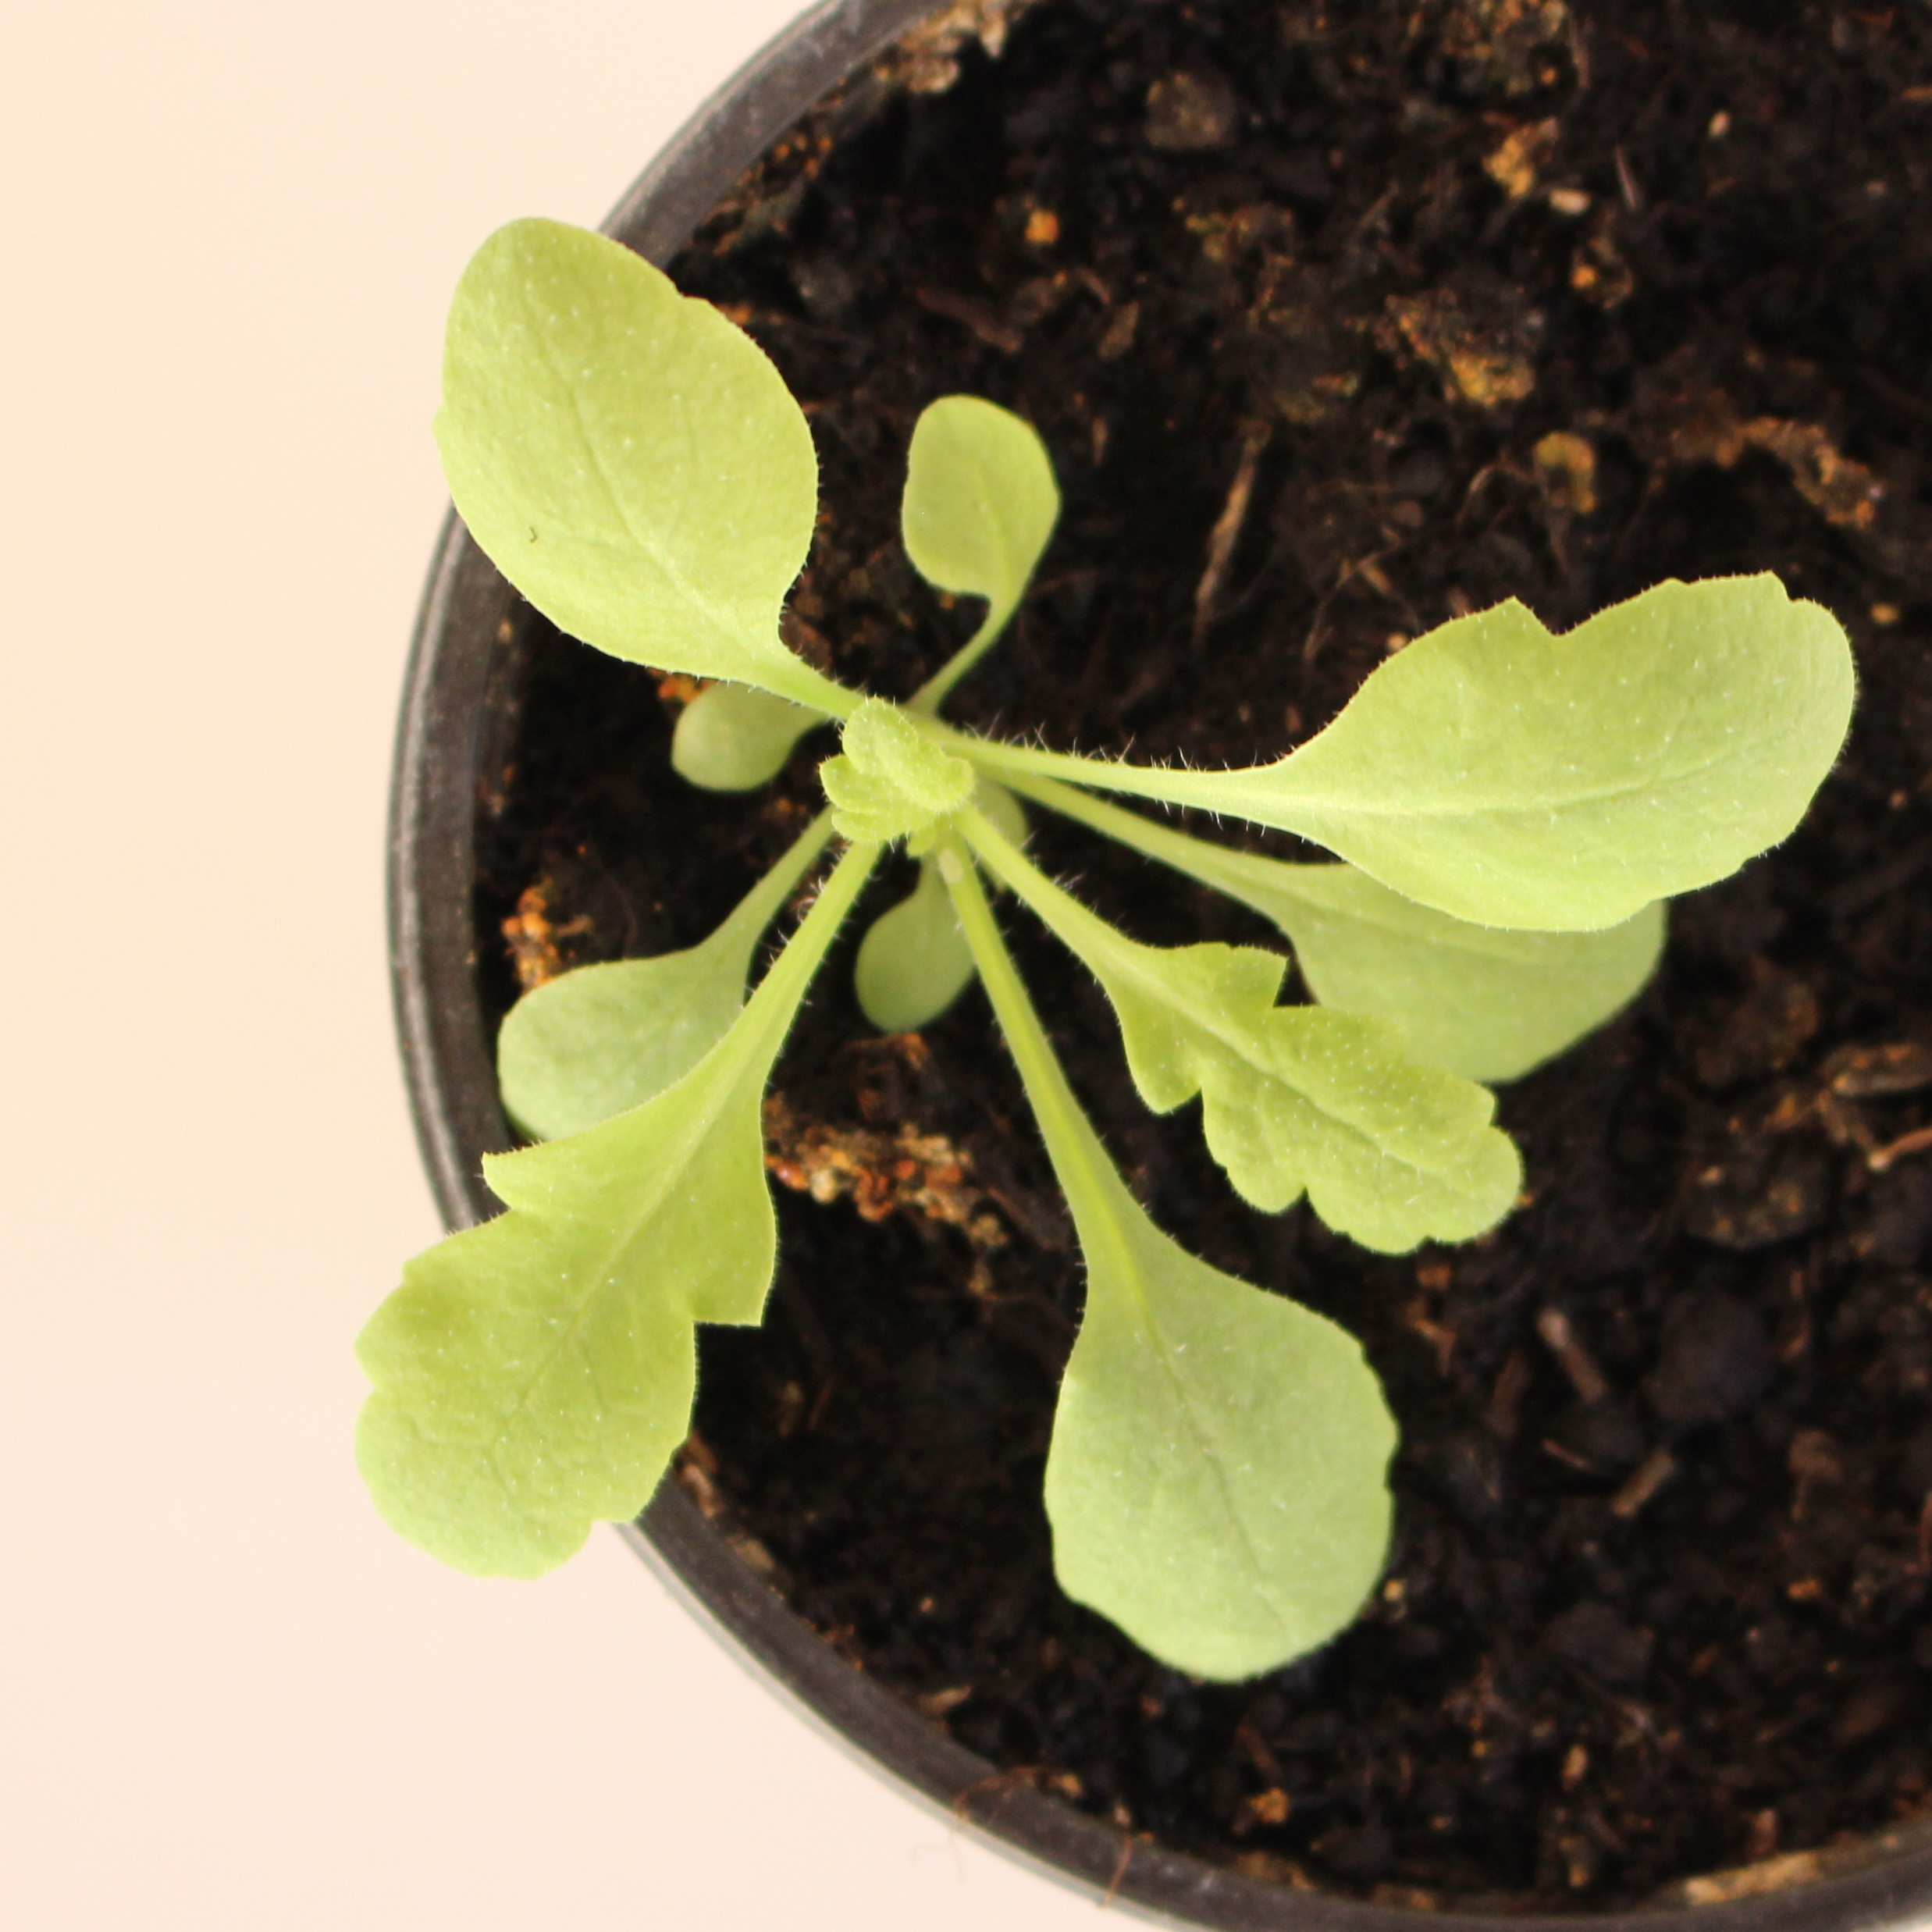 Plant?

Papaver rhoeas
